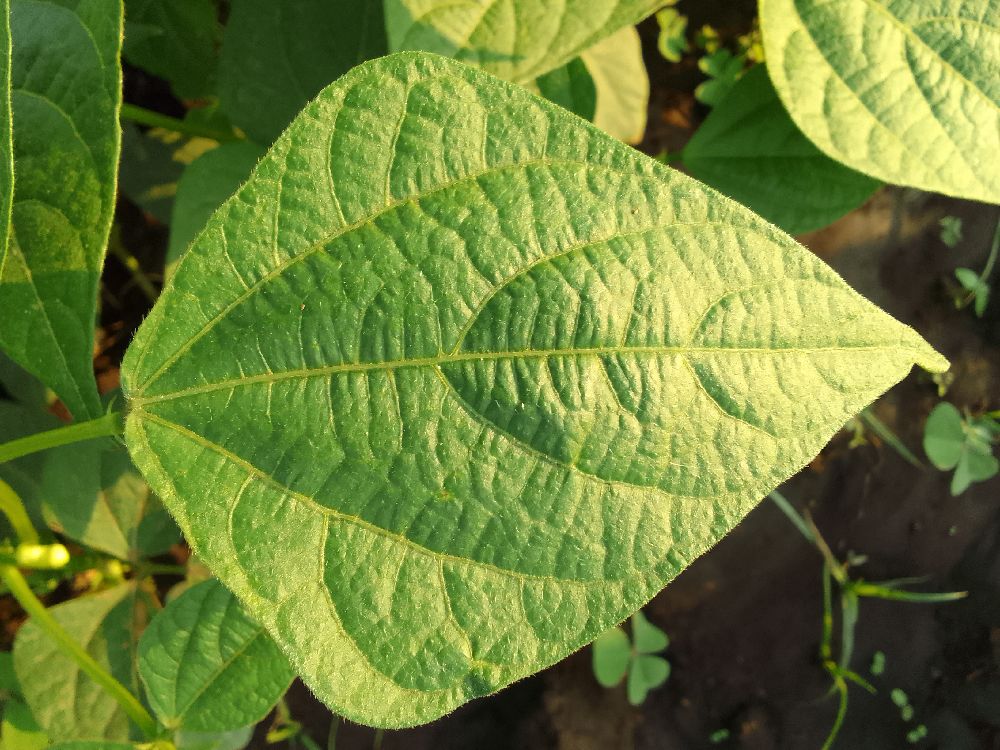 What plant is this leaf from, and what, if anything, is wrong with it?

common bean, healthy
